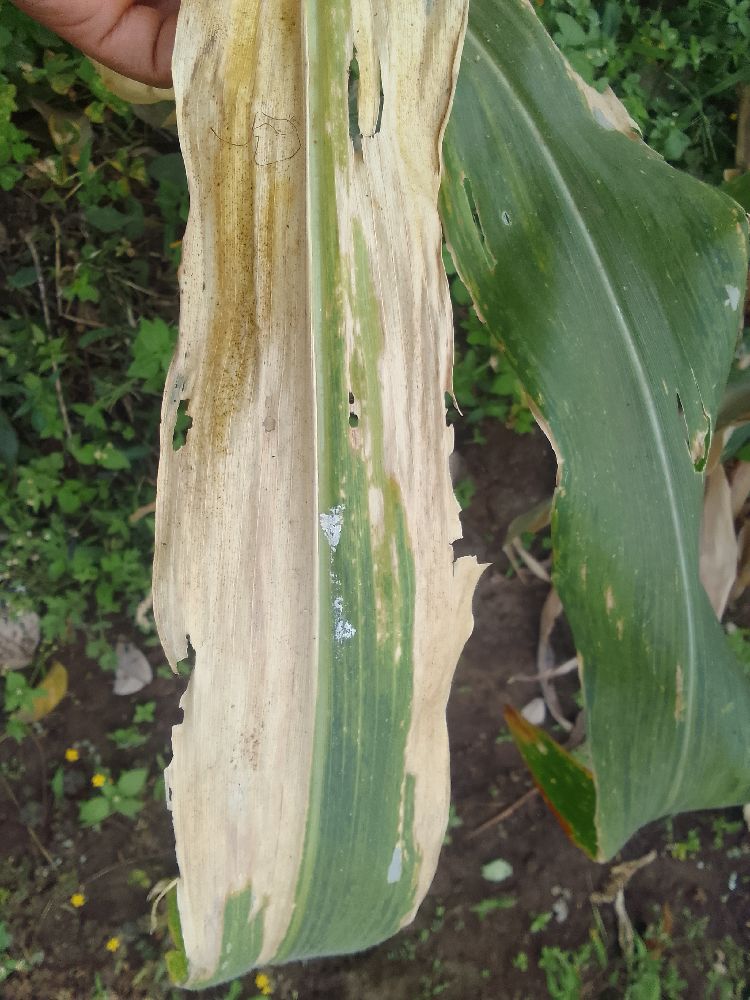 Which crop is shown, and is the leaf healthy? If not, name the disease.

maize, maize lethal necrosis
